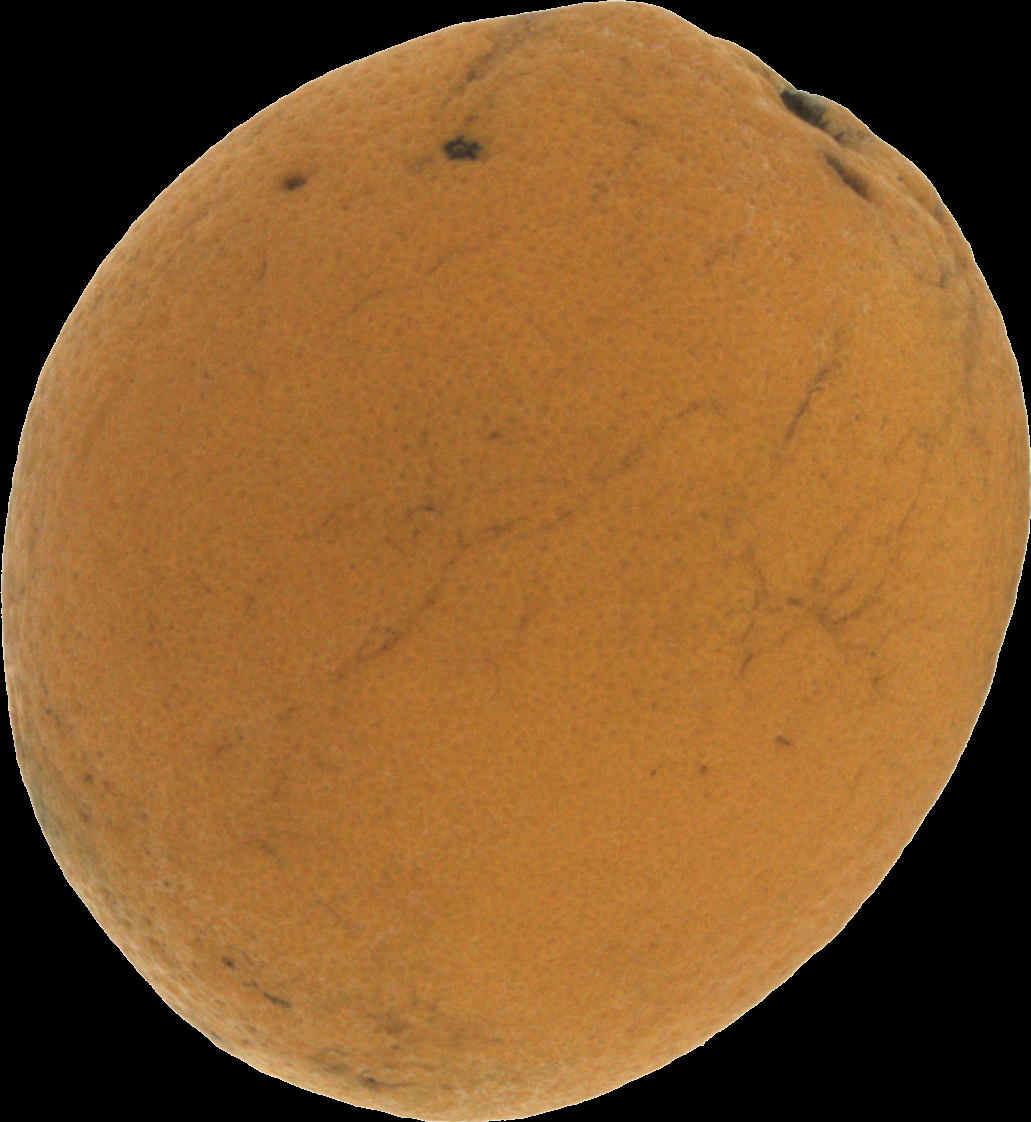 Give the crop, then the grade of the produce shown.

orange, bad
